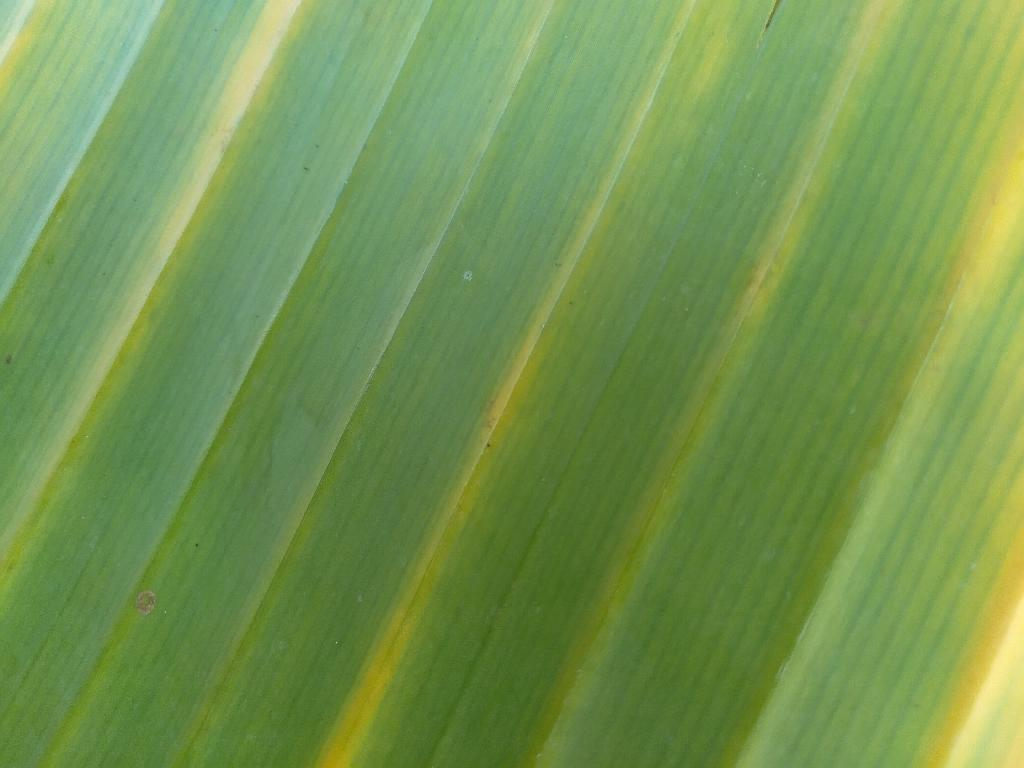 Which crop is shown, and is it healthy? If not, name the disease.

banana, fusarium wilt race 1
